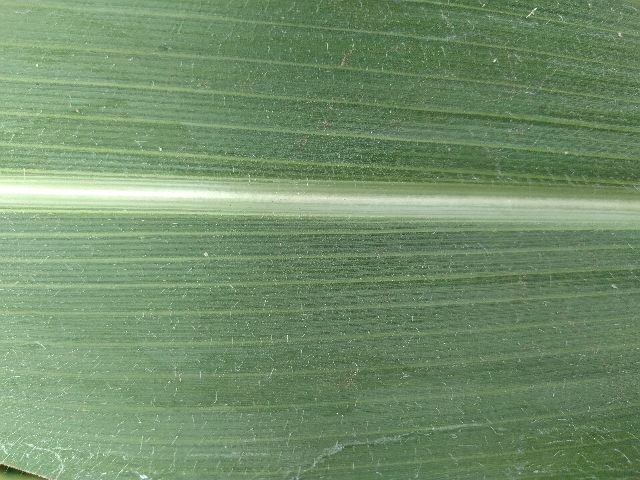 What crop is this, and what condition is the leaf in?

maize, healthy
